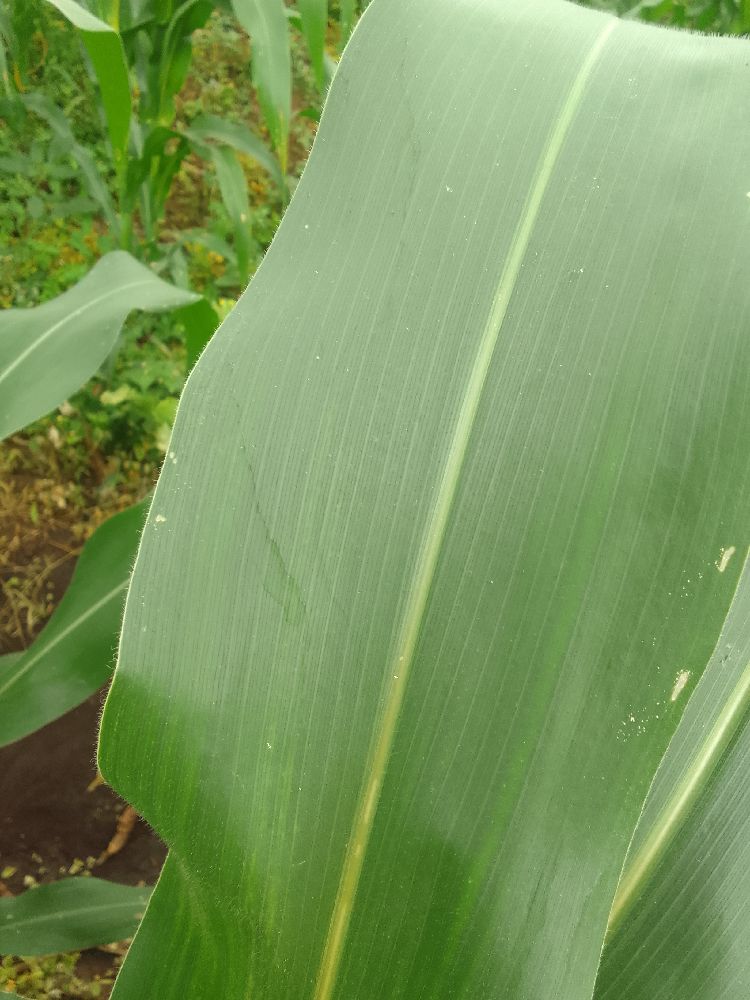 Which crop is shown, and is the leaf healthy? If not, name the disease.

maize, healthy
